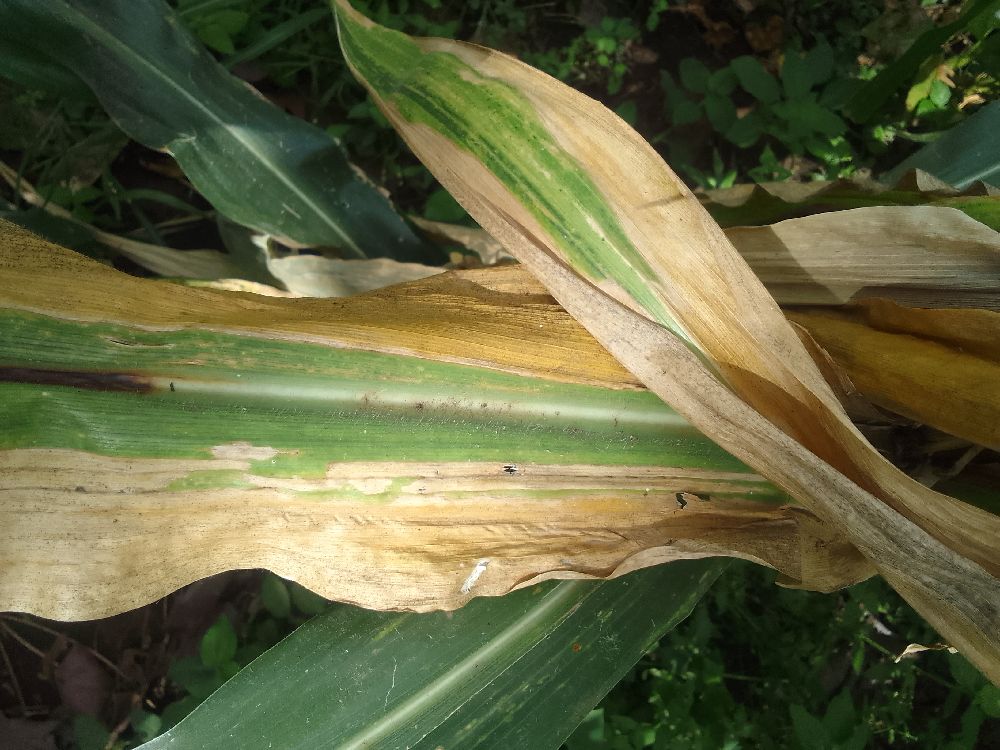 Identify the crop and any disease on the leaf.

maize, maize lethal necrosis
